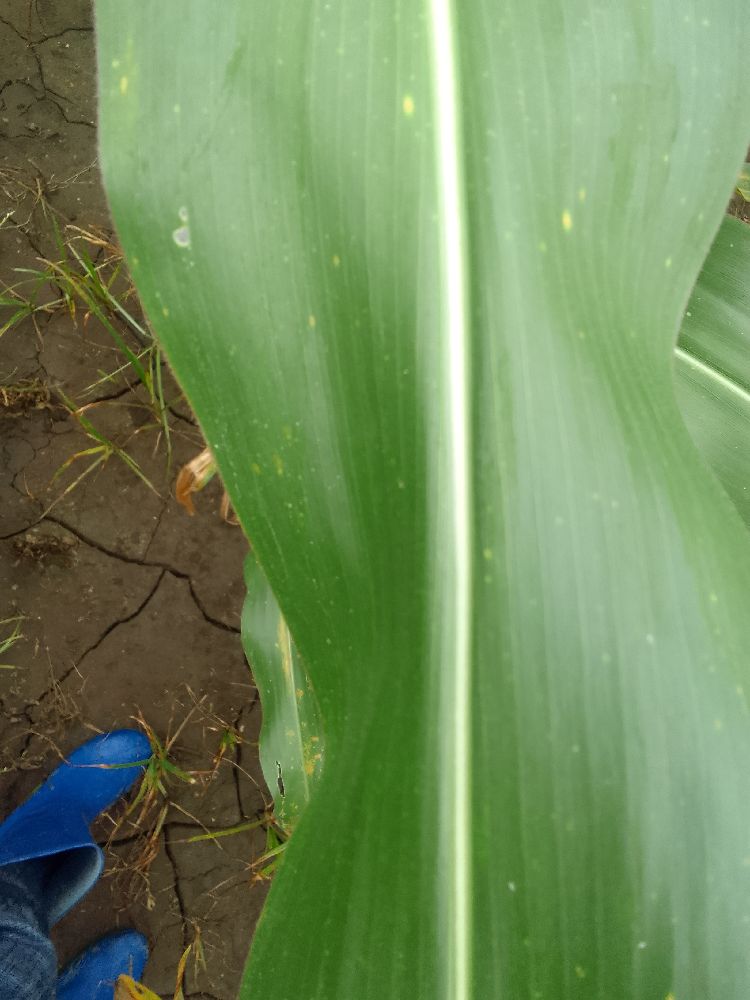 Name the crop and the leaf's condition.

maize, healthy
